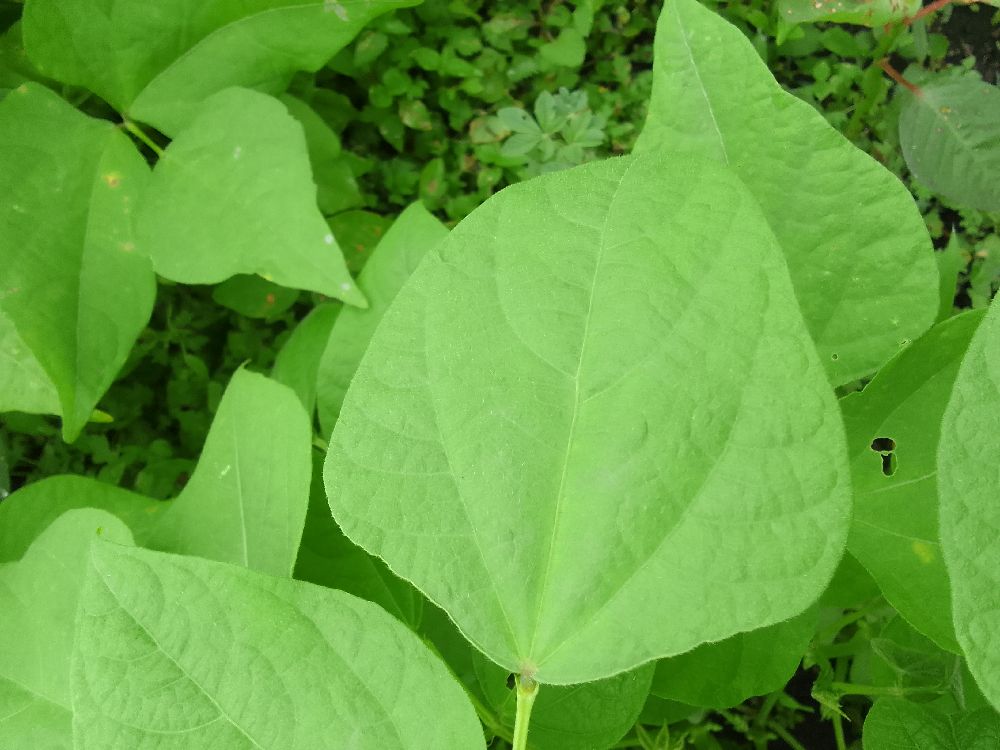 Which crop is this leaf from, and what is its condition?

common bean, healthy
